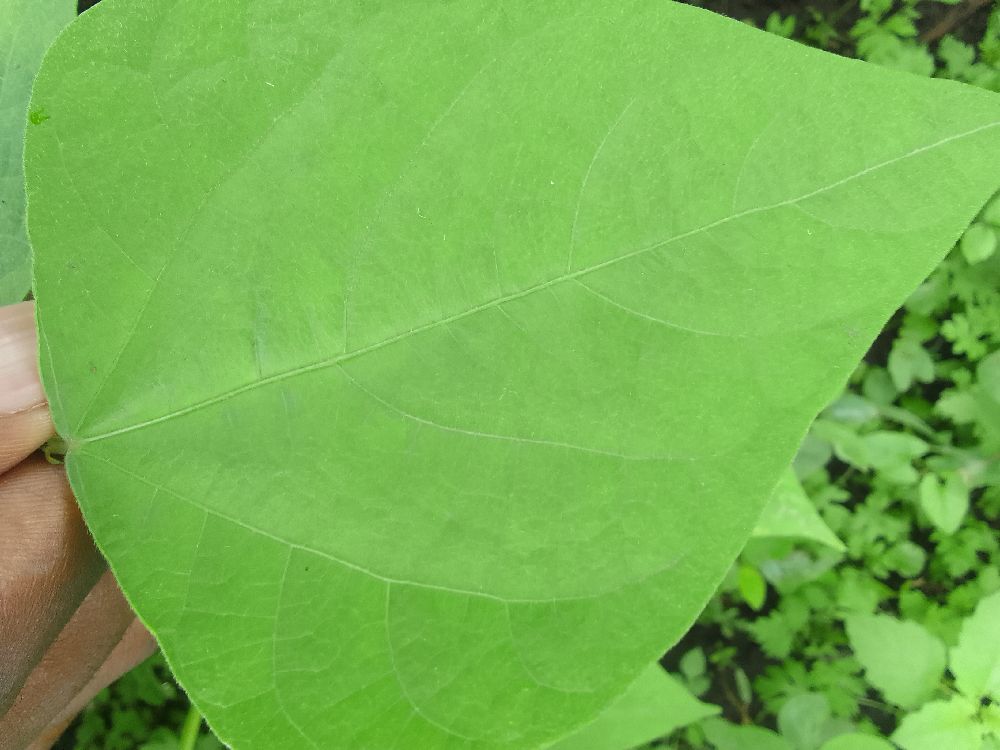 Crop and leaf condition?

common bean, healthy
